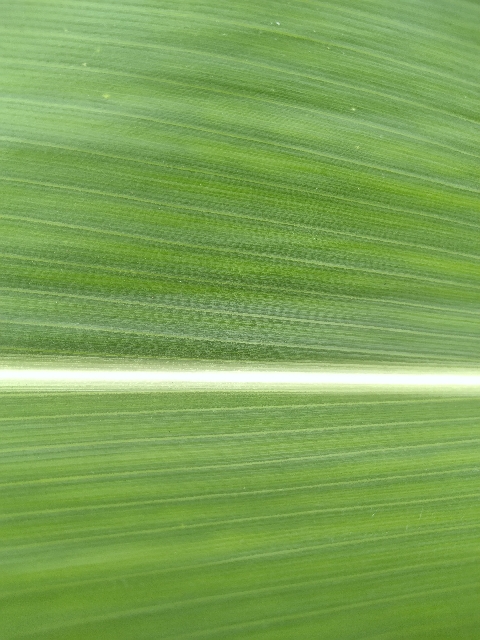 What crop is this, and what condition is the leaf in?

maize, healthy
